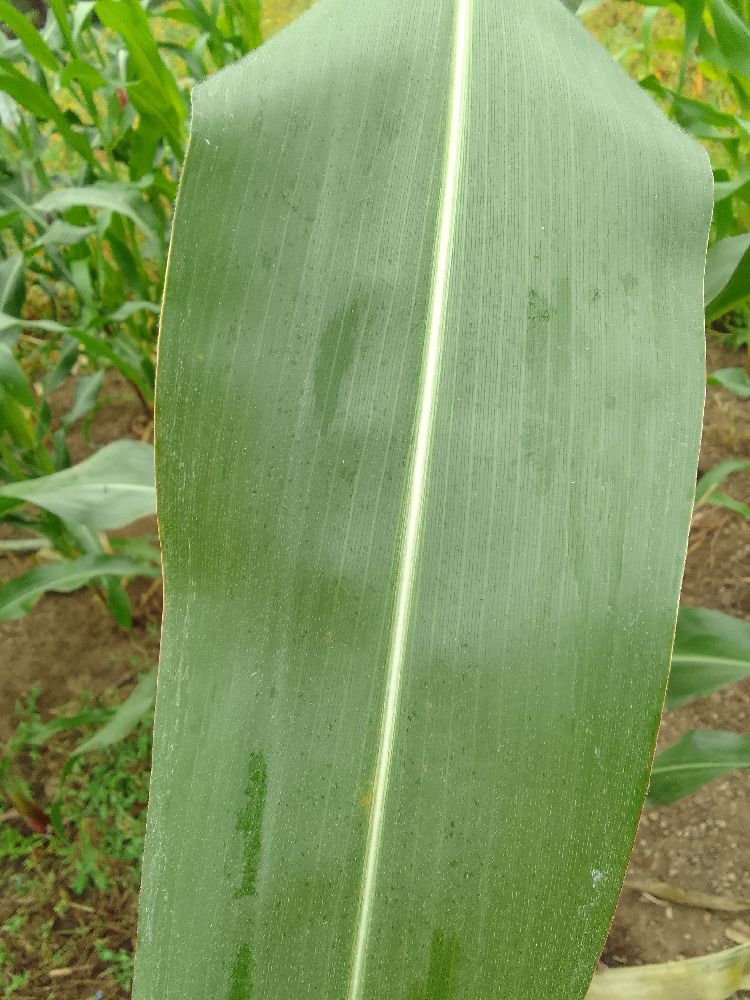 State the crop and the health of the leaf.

maize, healthy
